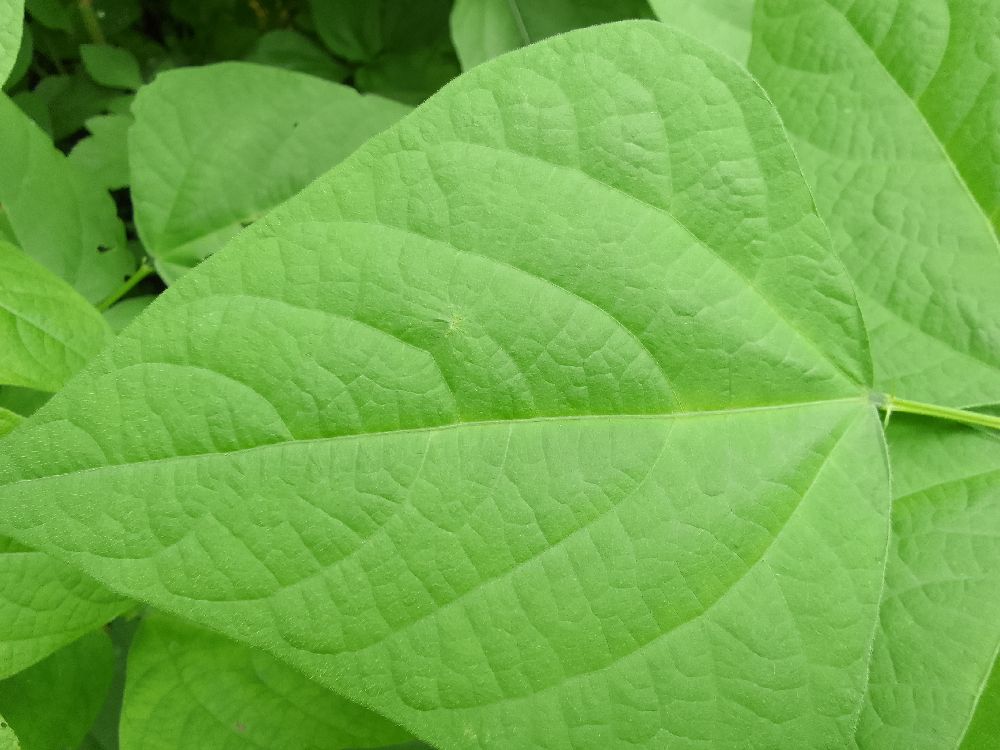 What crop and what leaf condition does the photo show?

common bean, healthy
